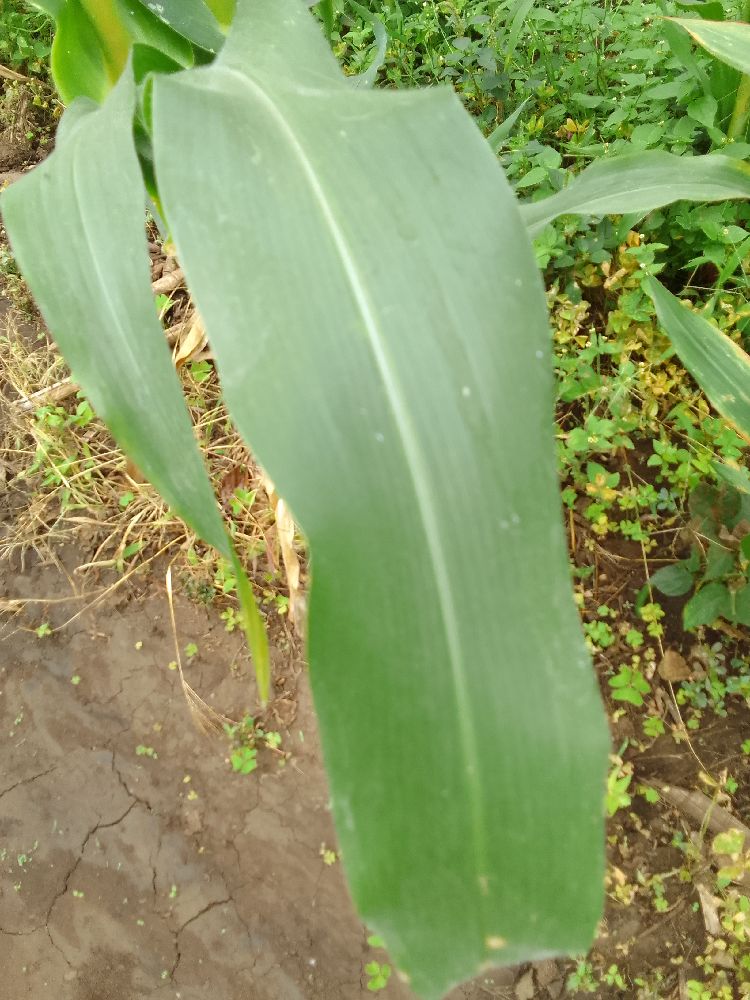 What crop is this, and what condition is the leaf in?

maize, healthy
